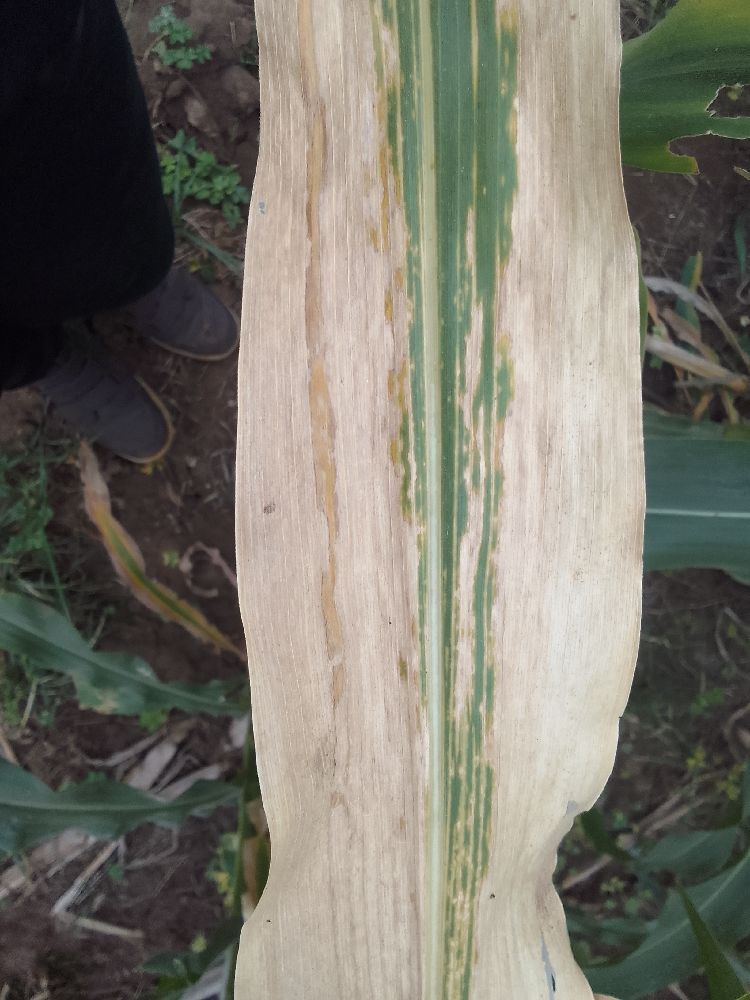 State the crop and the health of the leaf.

maize, maize lethal necrosis
